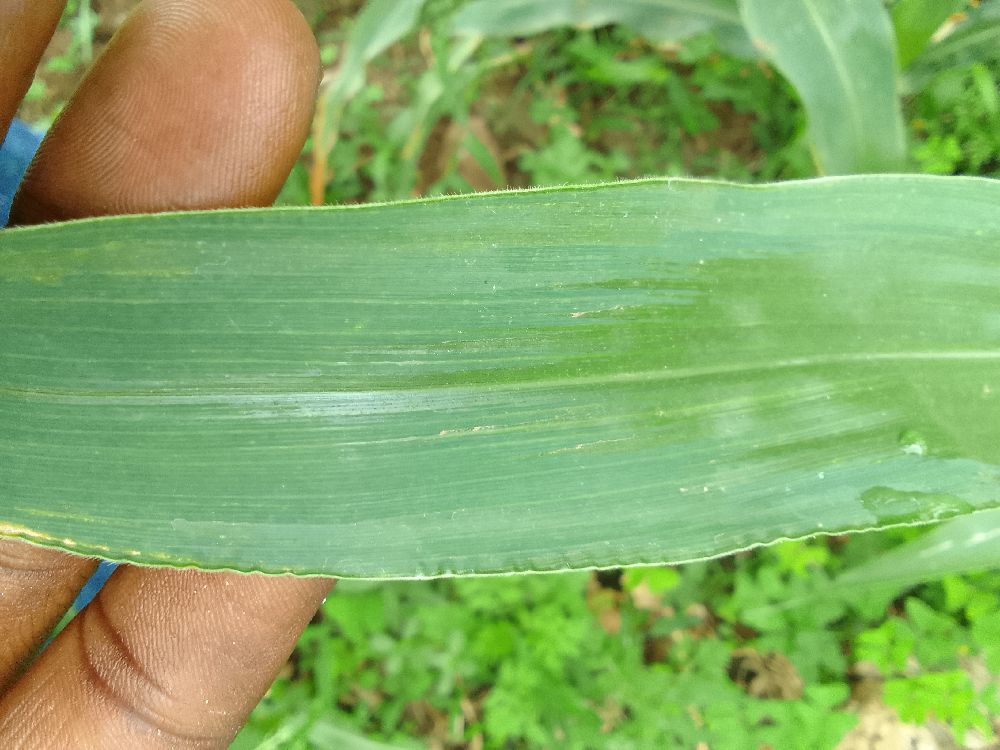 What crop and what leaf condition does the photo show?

maize, healthy
